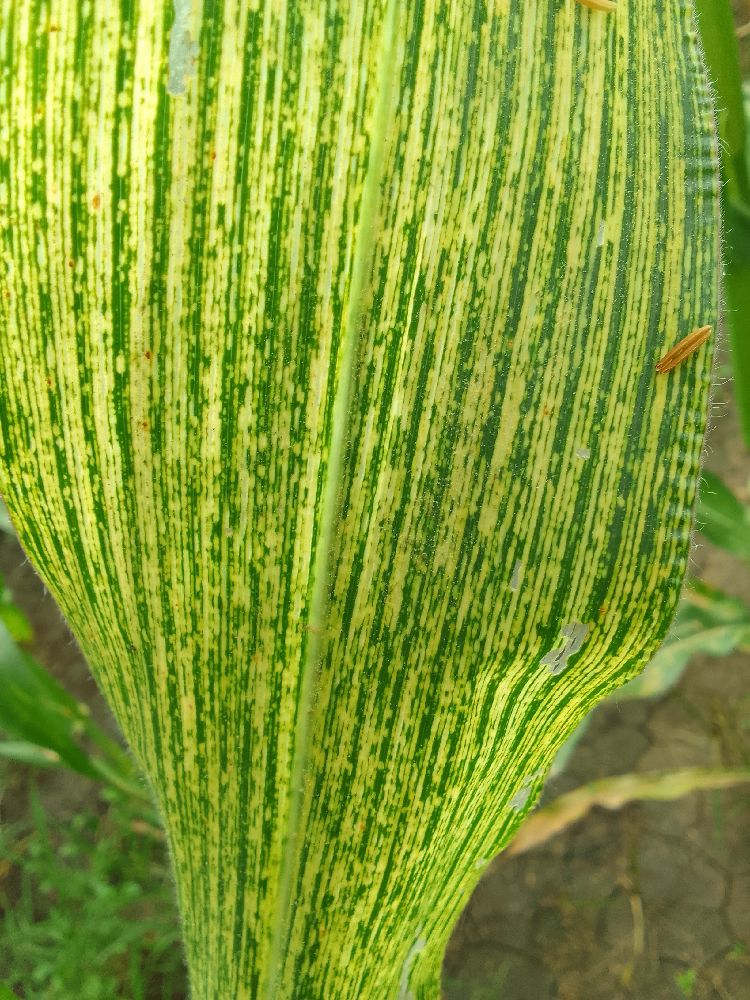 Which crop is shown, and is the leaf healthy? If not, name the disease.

maize, maize streak virus
